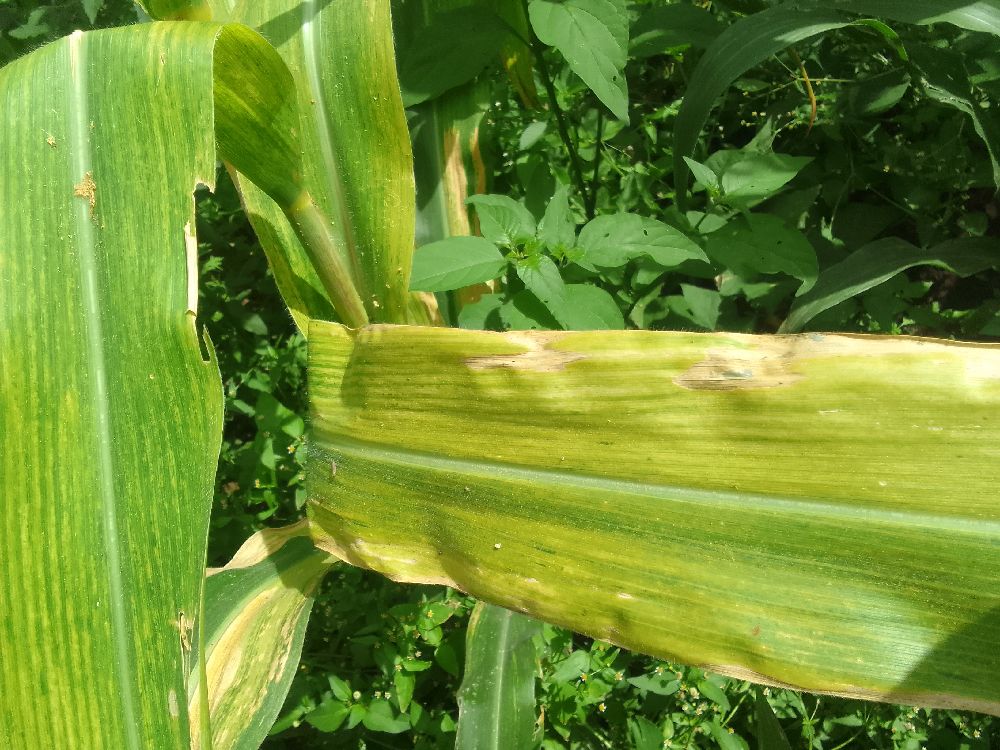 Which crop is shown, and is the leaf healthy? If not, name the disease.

maize, maize lethal necrosis
